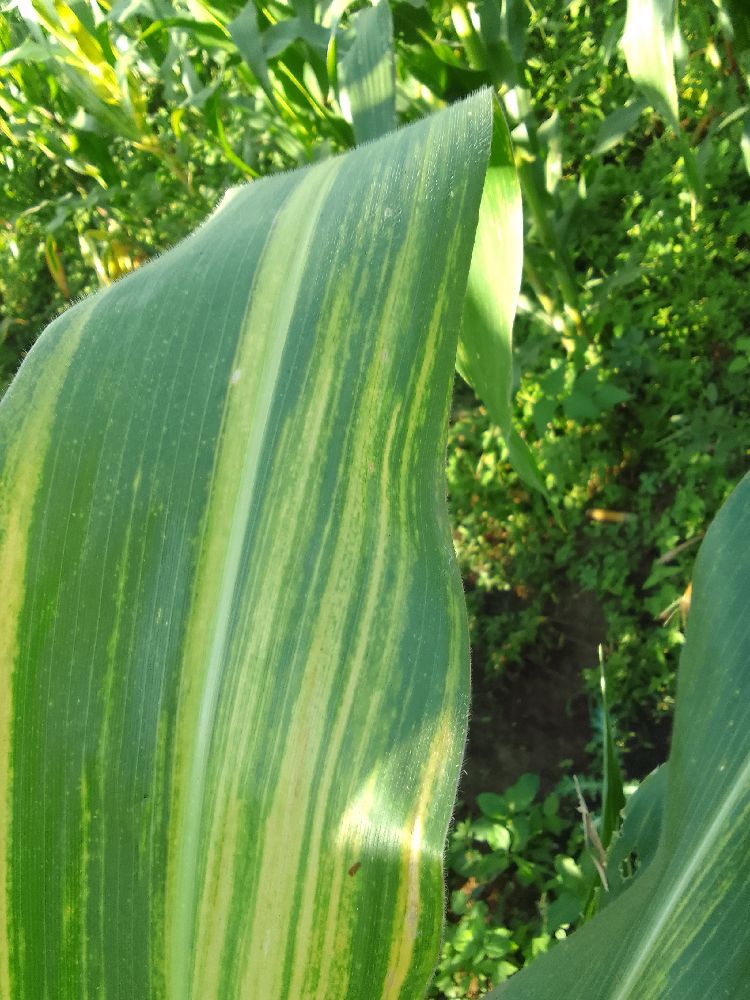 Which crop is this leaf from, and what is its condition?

maize, maize lethal necrosis
